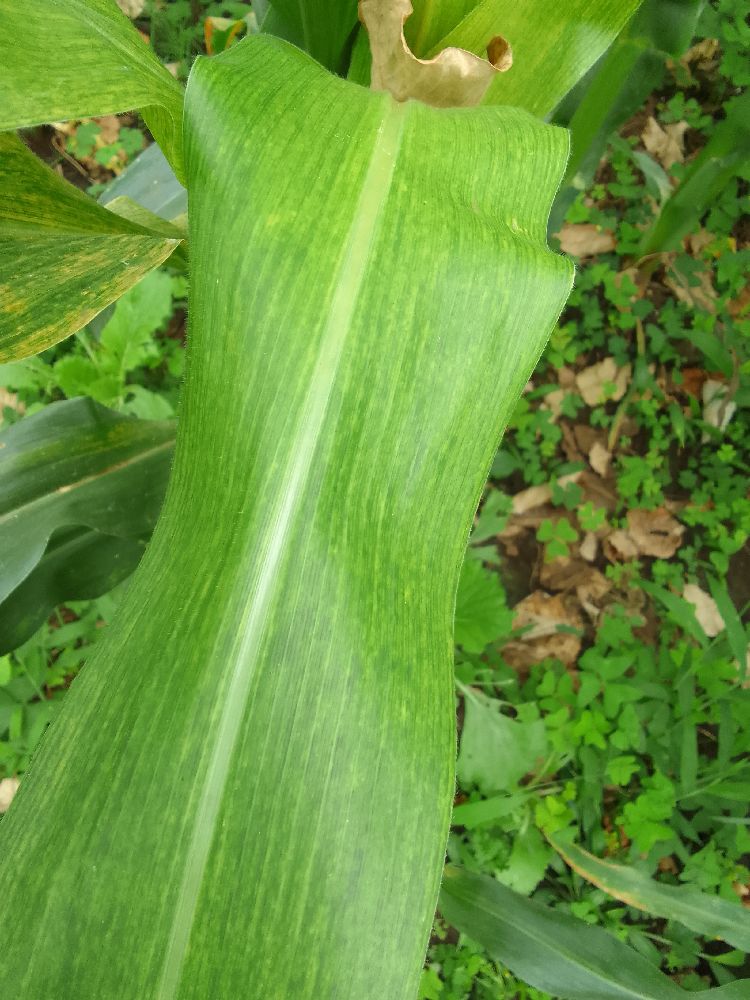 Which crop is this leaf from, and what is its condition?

maize, maize lethal necrosis
